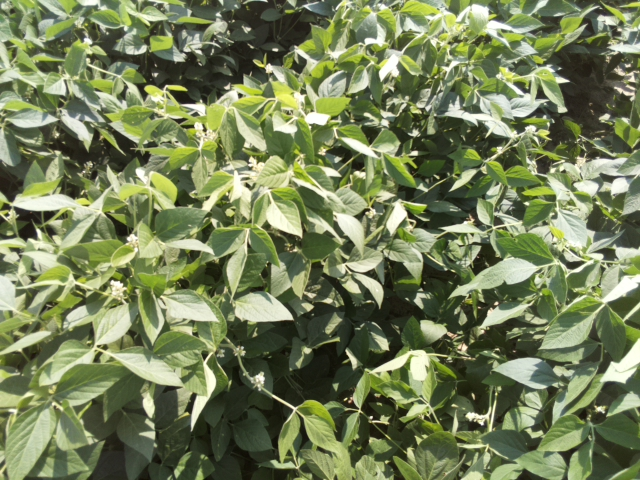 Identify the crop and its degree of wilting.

soybean, leaves with no wilting
